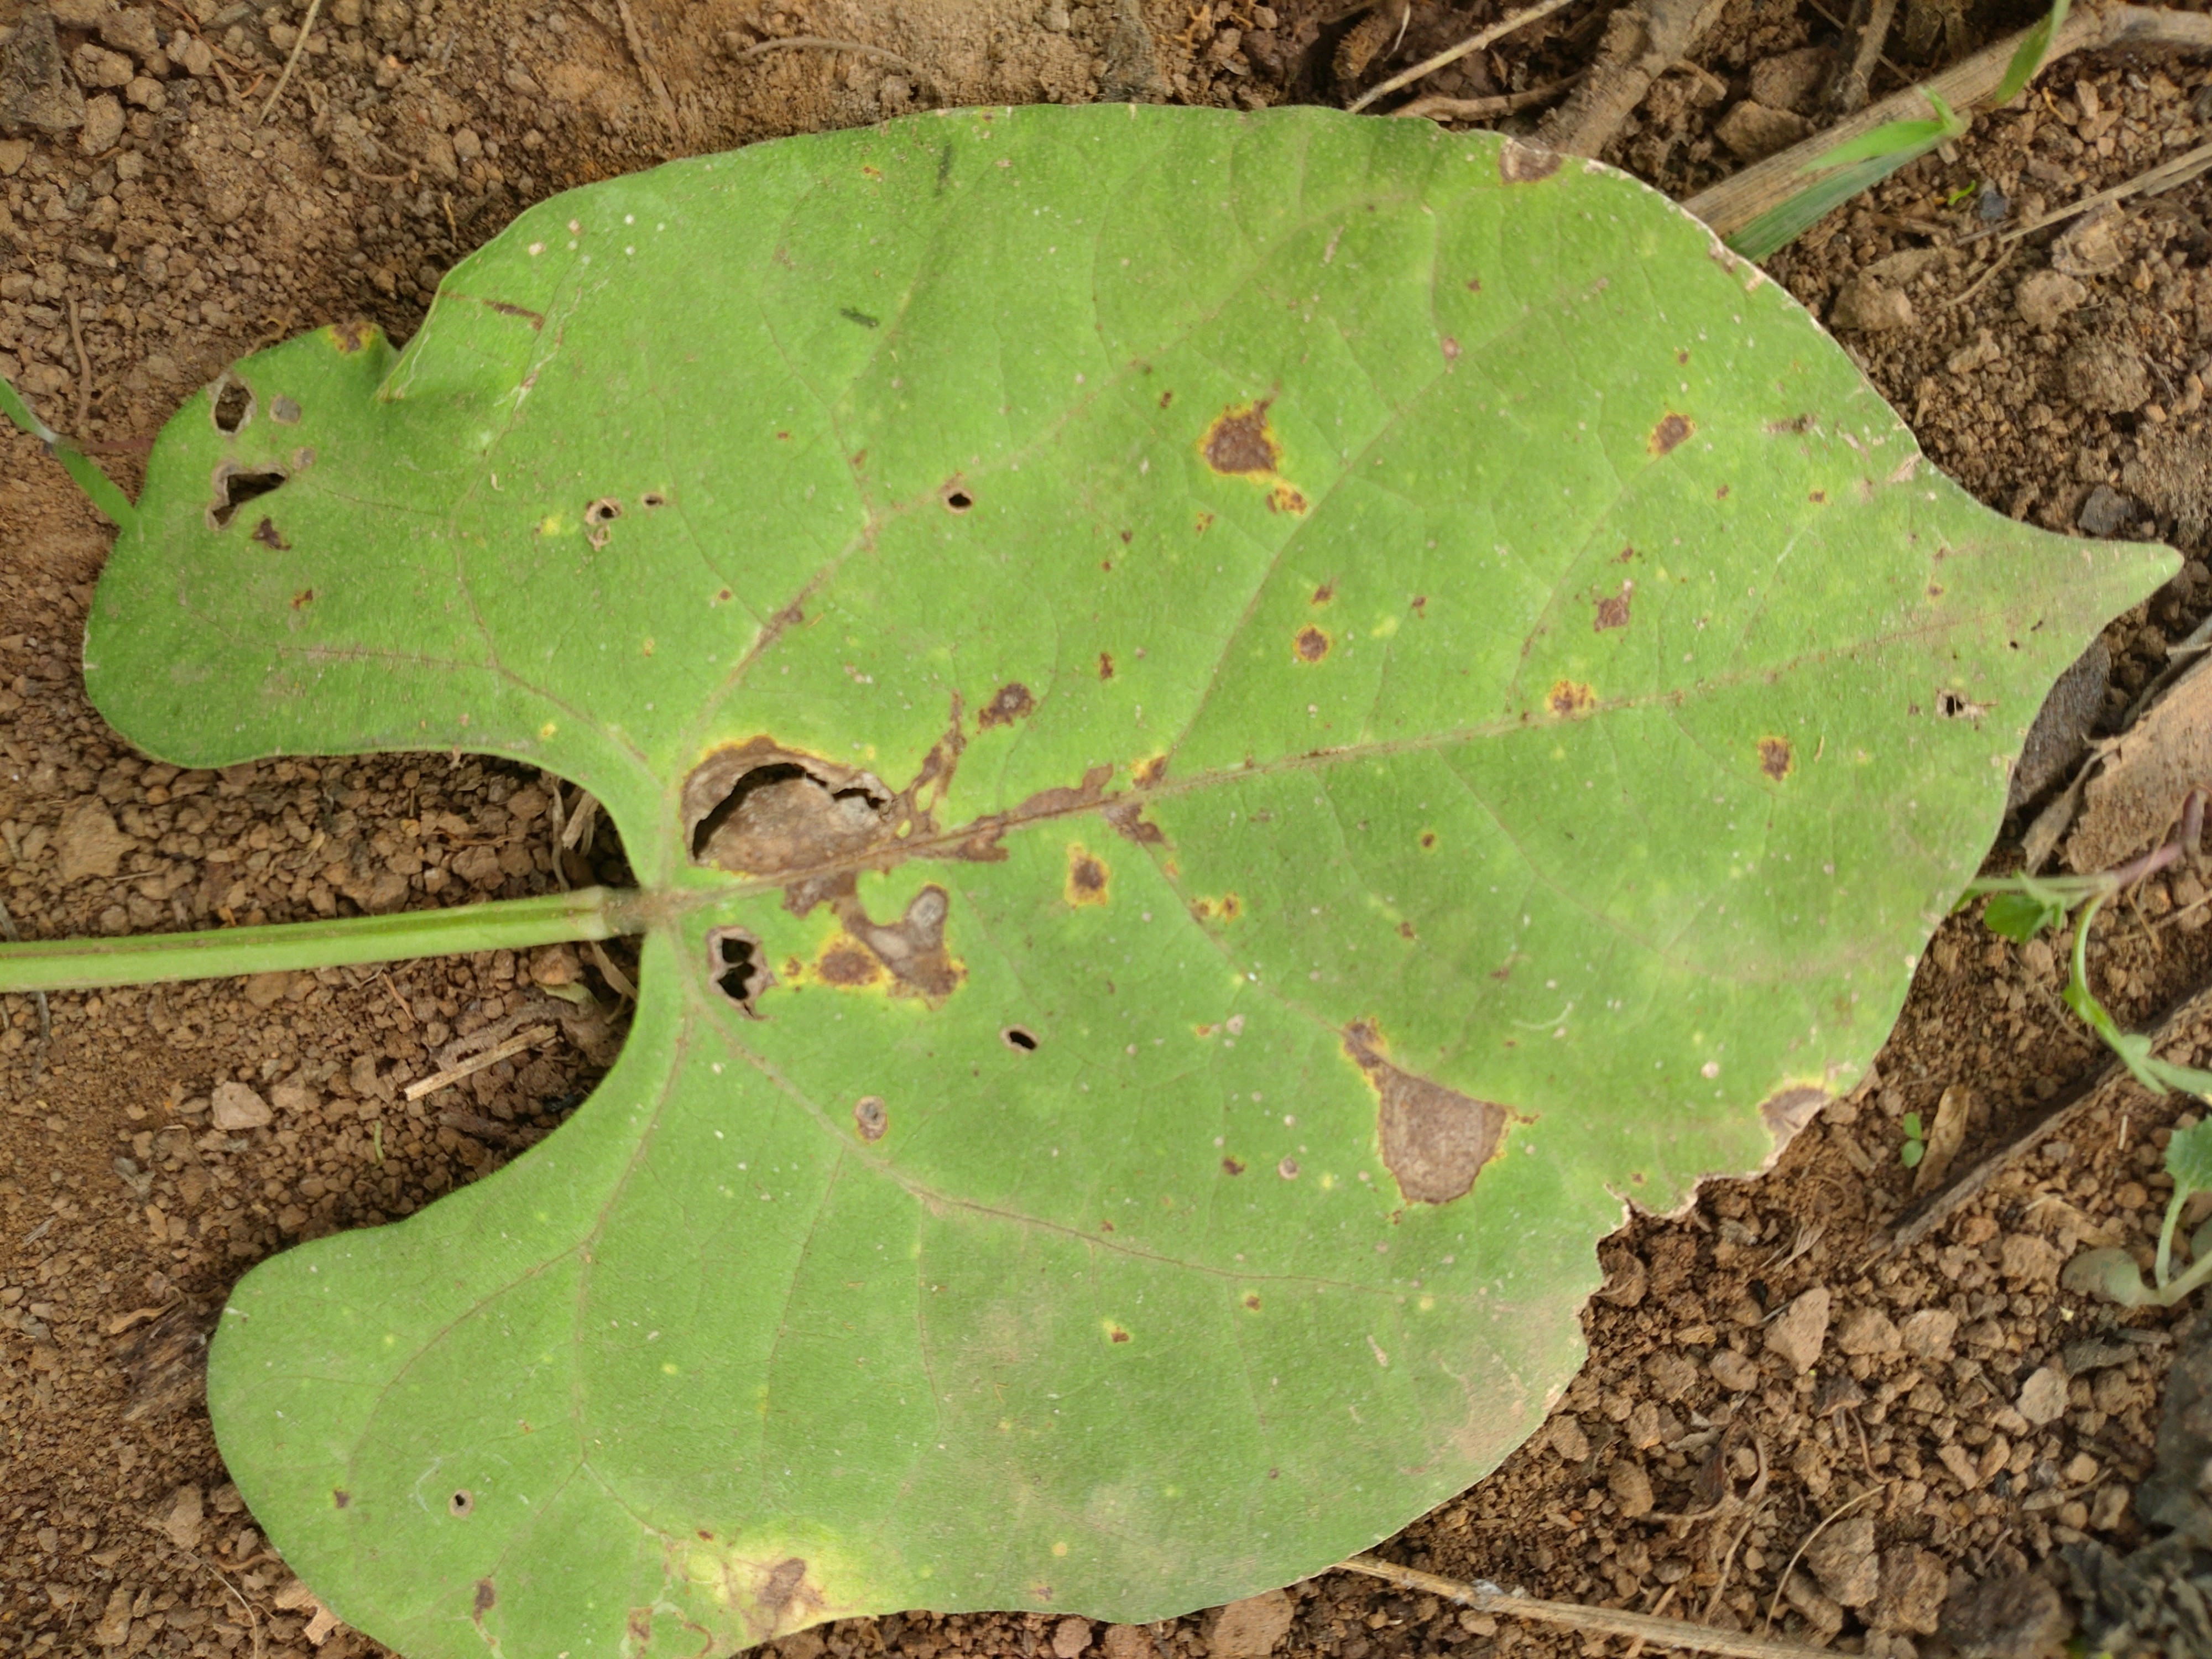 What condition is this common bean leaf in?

rust
